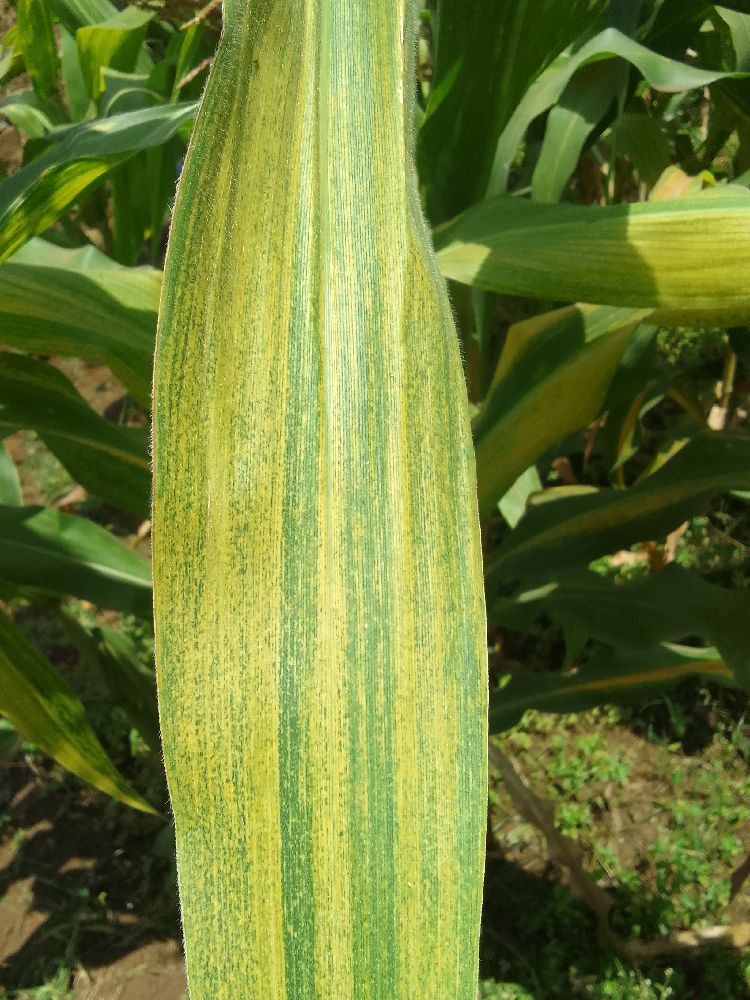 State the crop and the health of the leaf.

maize, maize lethal necrosis
